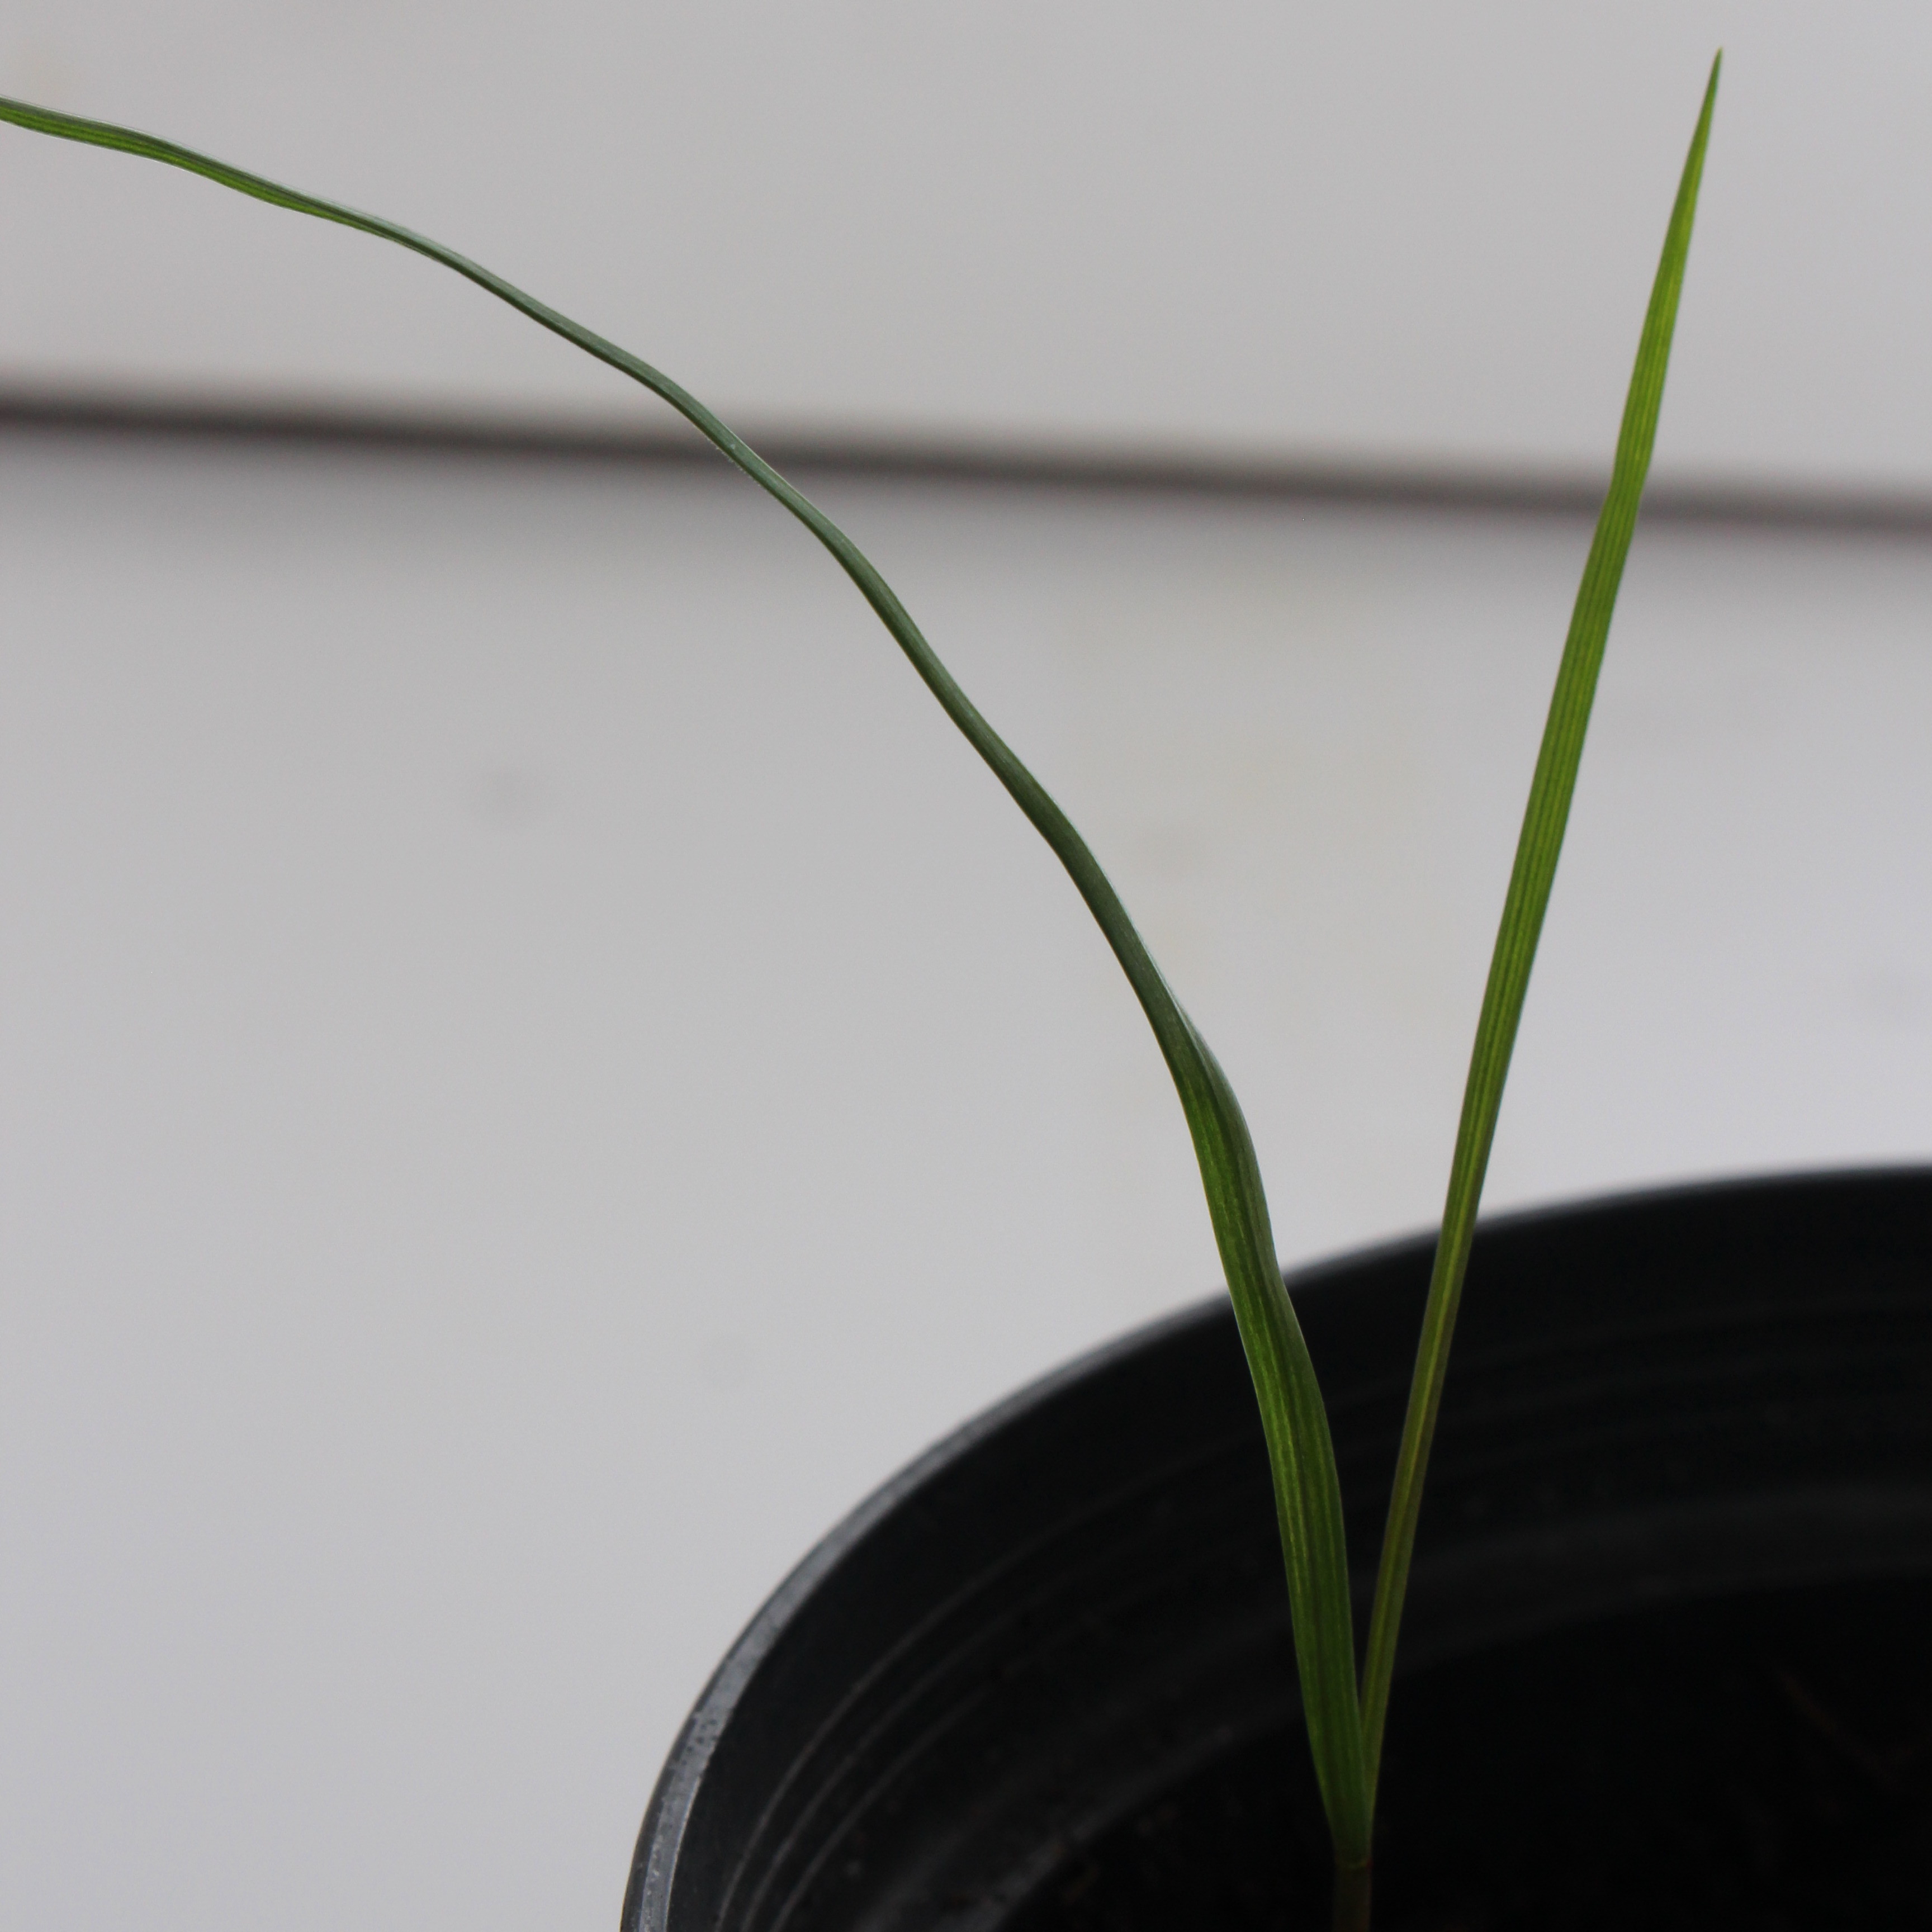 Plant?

Lolium multiflorum
